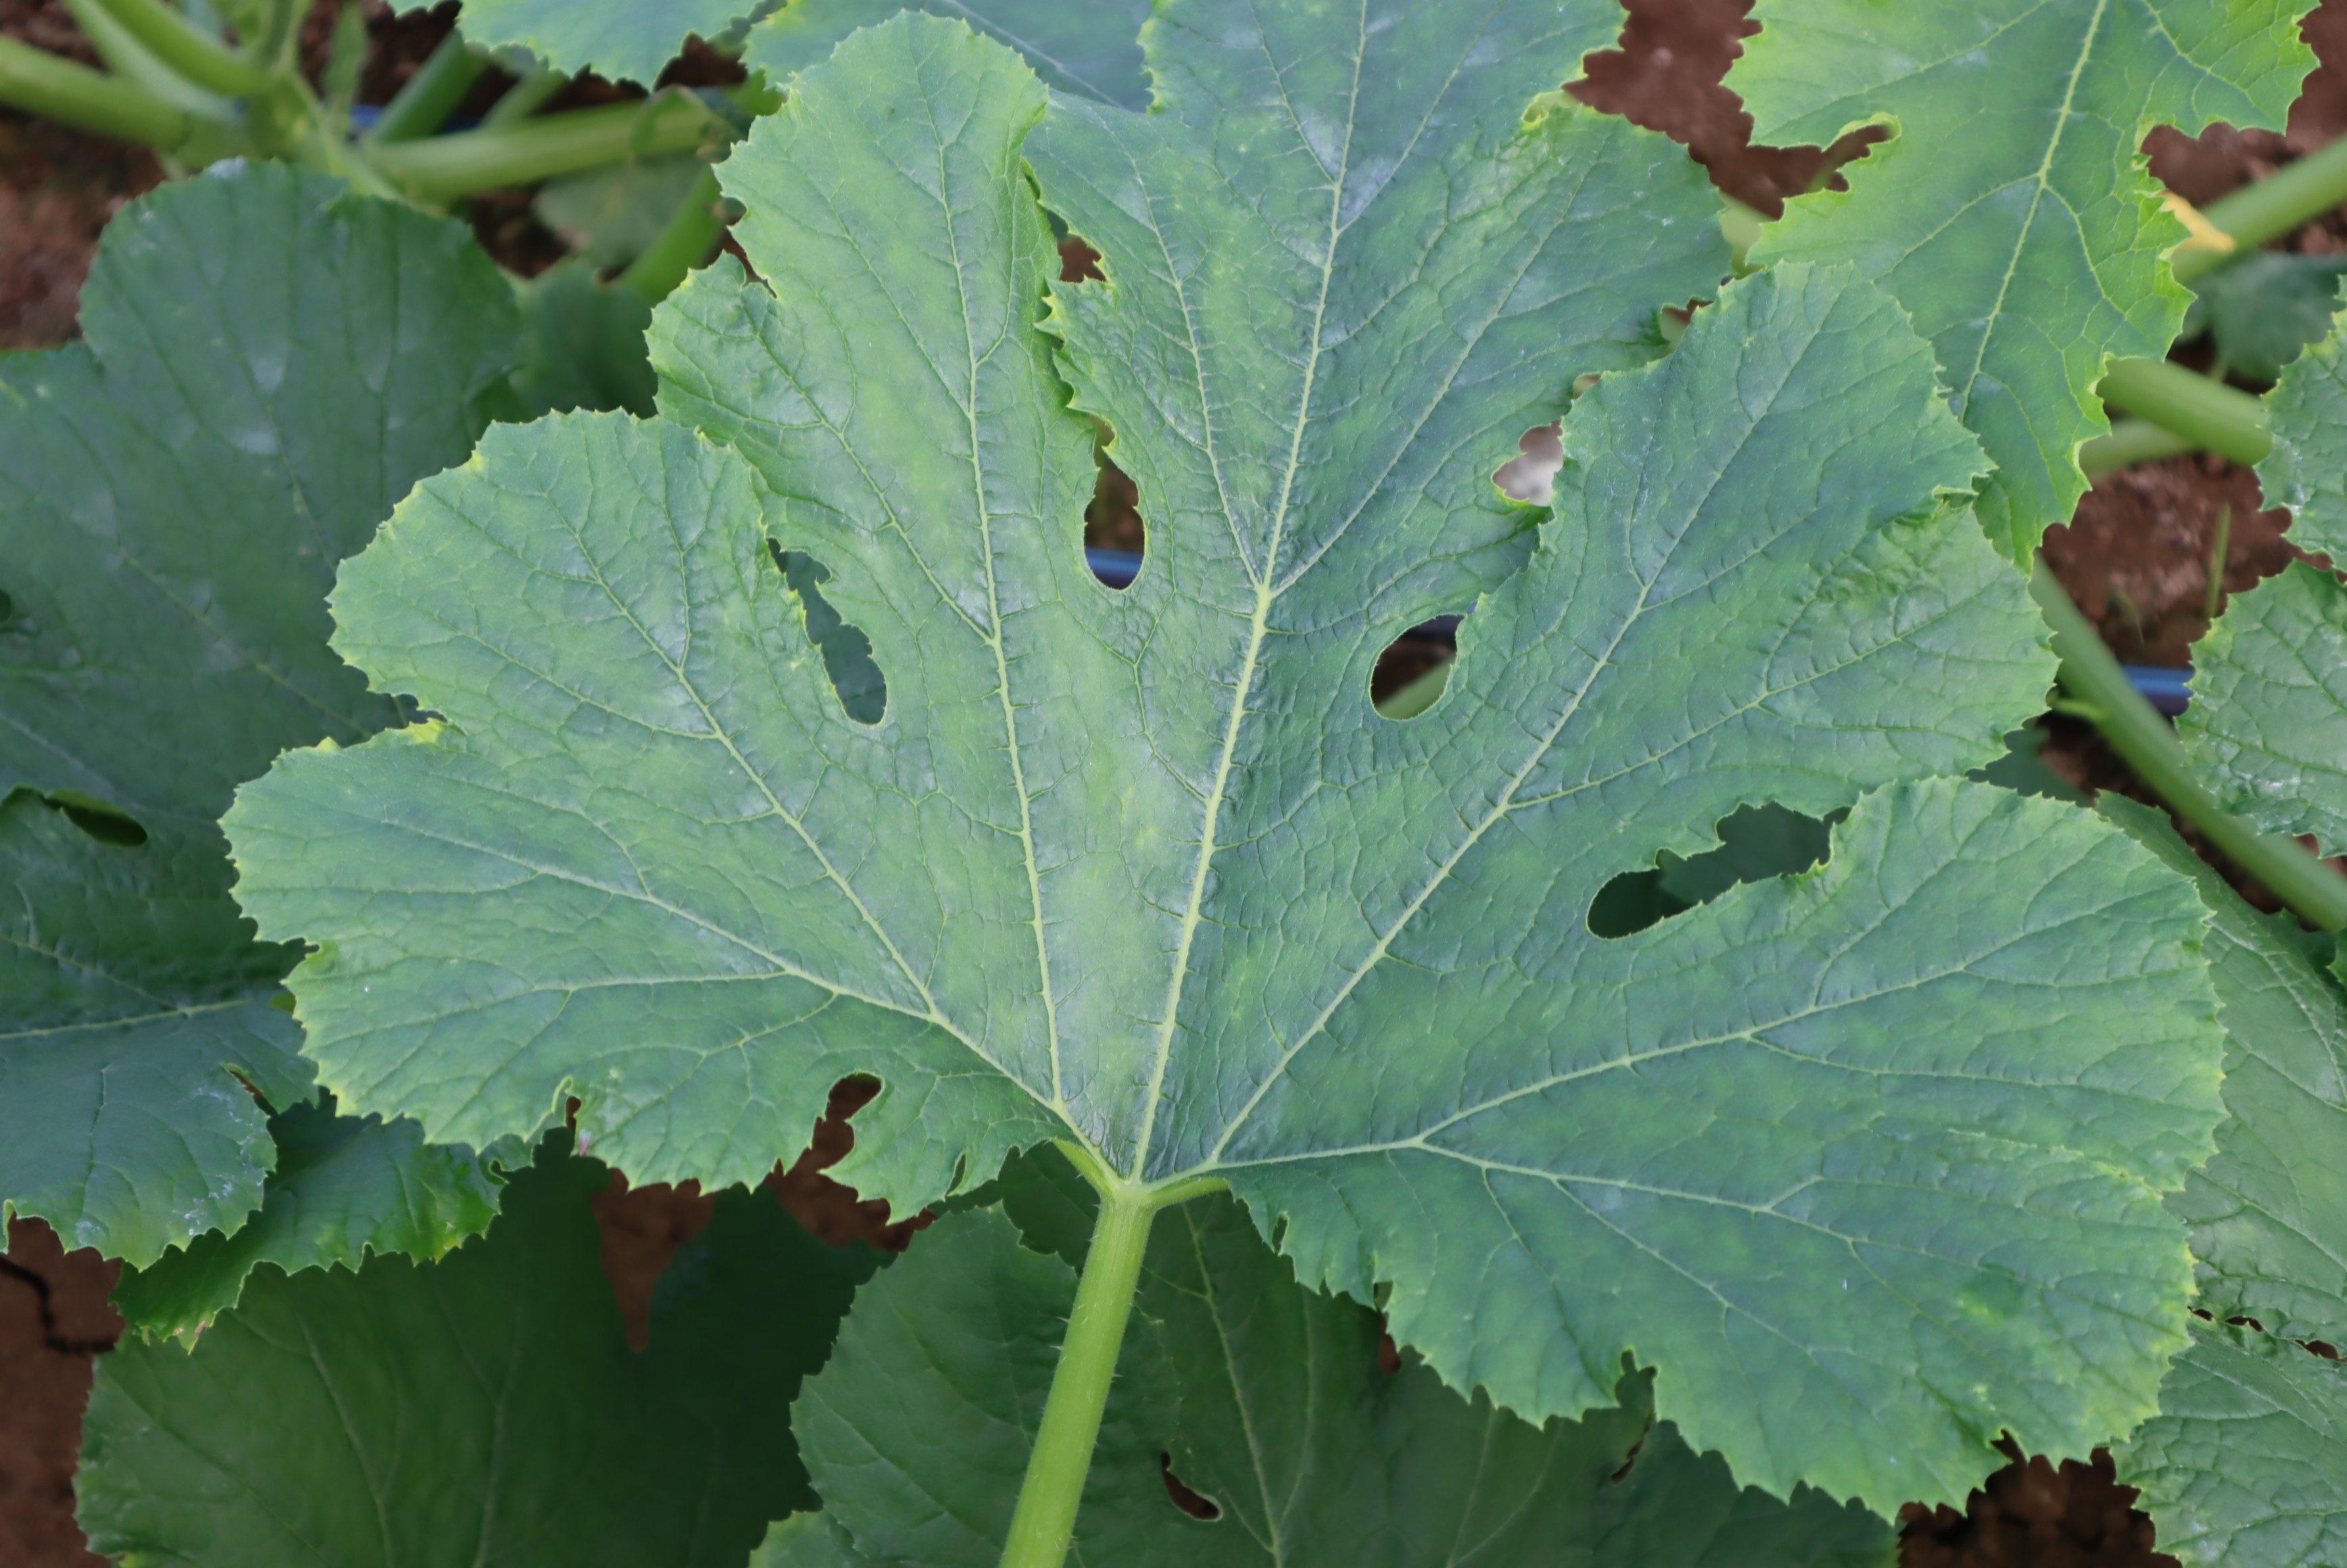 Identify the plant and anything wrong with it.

zucchini, healthy
